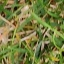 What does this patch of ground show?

grass
